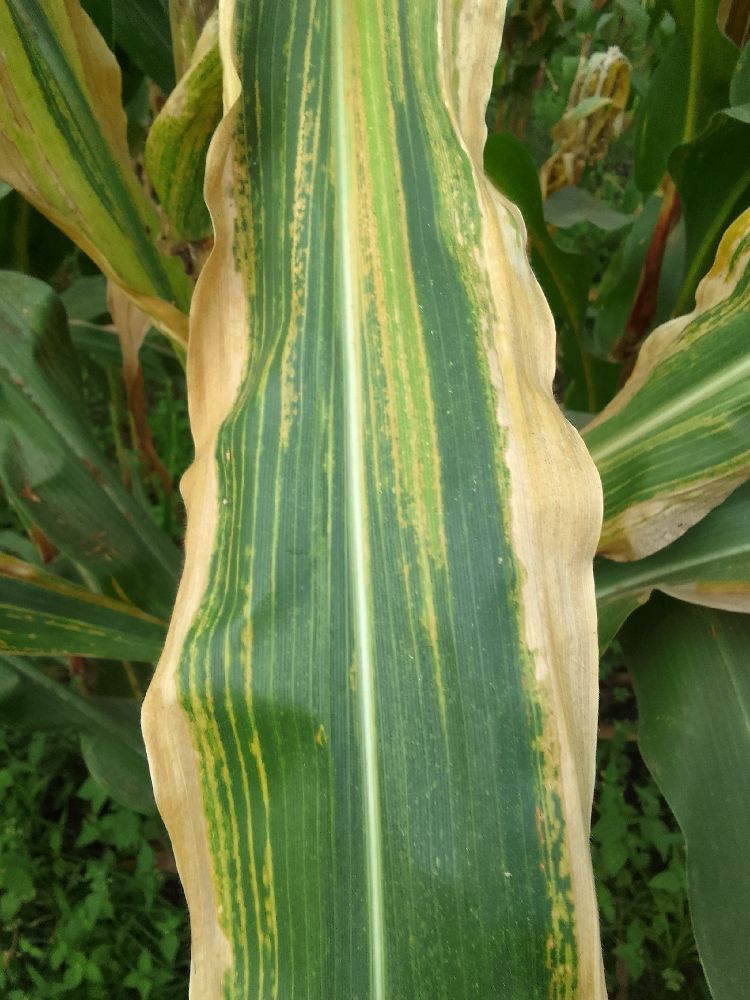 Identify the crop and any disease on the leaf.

maize, maize lethal necrosis
